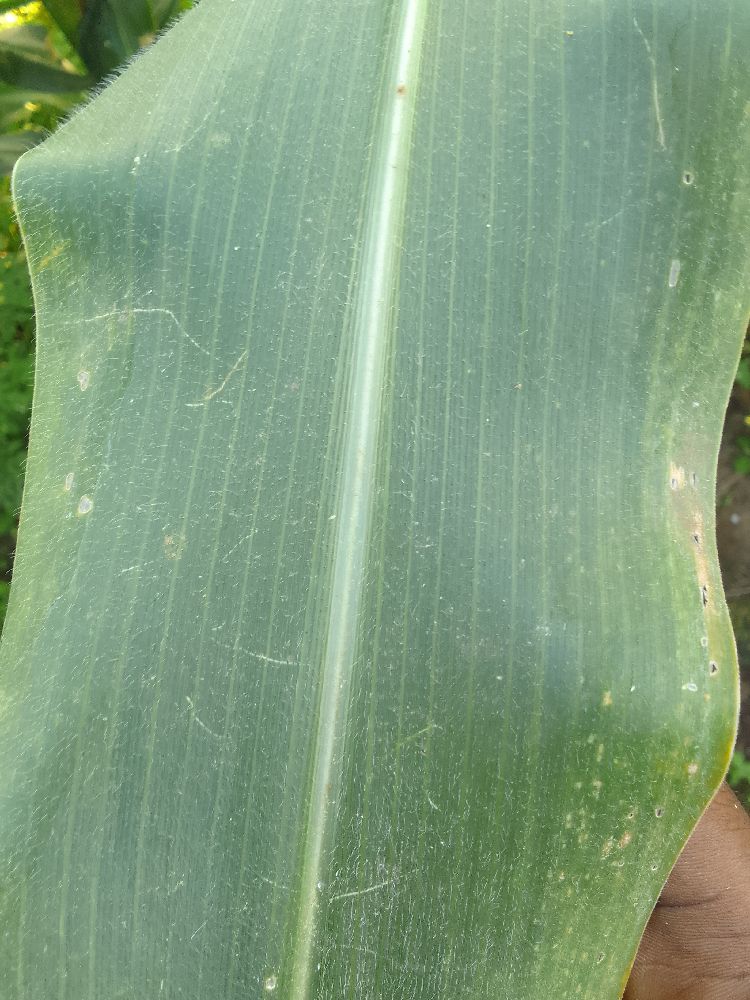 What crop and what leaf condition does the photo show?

maize, healthy
